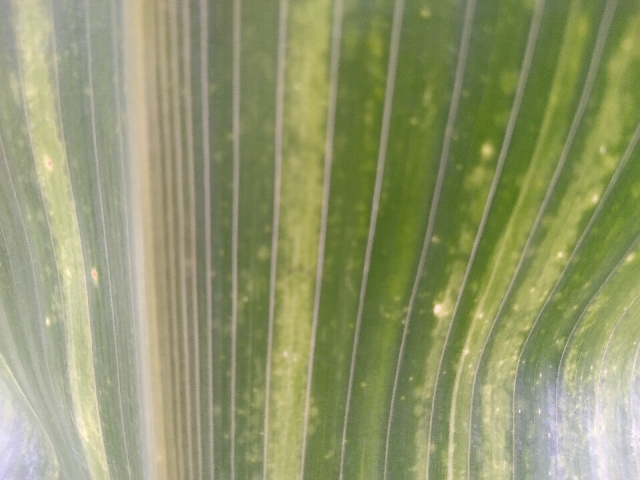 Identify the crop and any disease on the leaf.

maize, maize lethal necrosis
